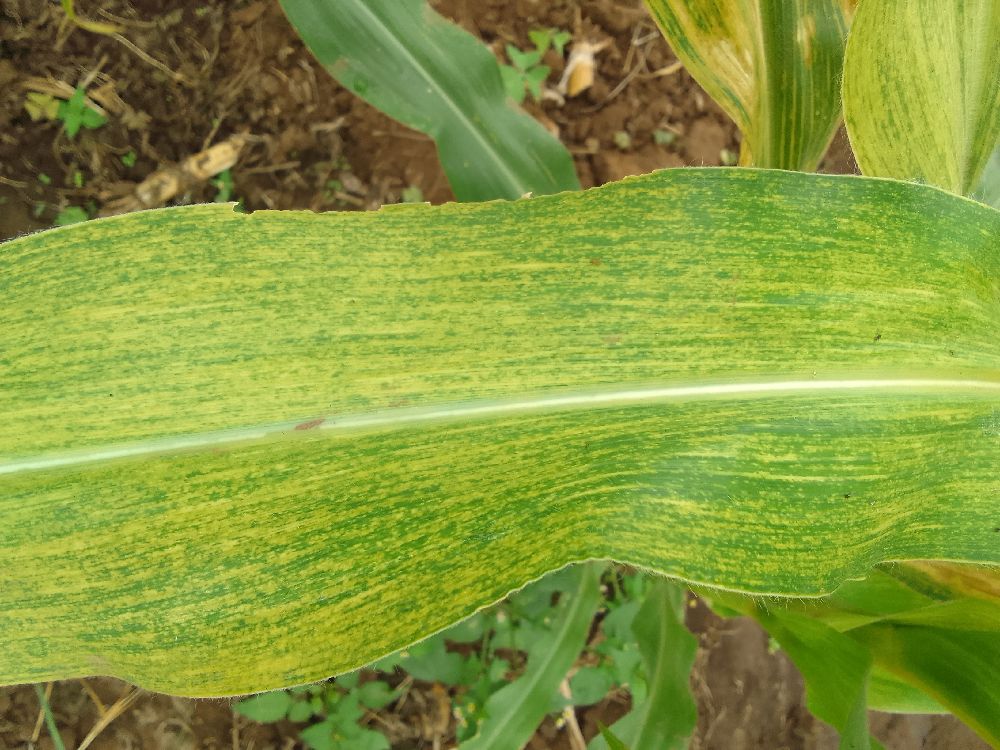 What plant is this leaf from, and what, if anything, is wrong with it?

maize, maize lethal necrosis
